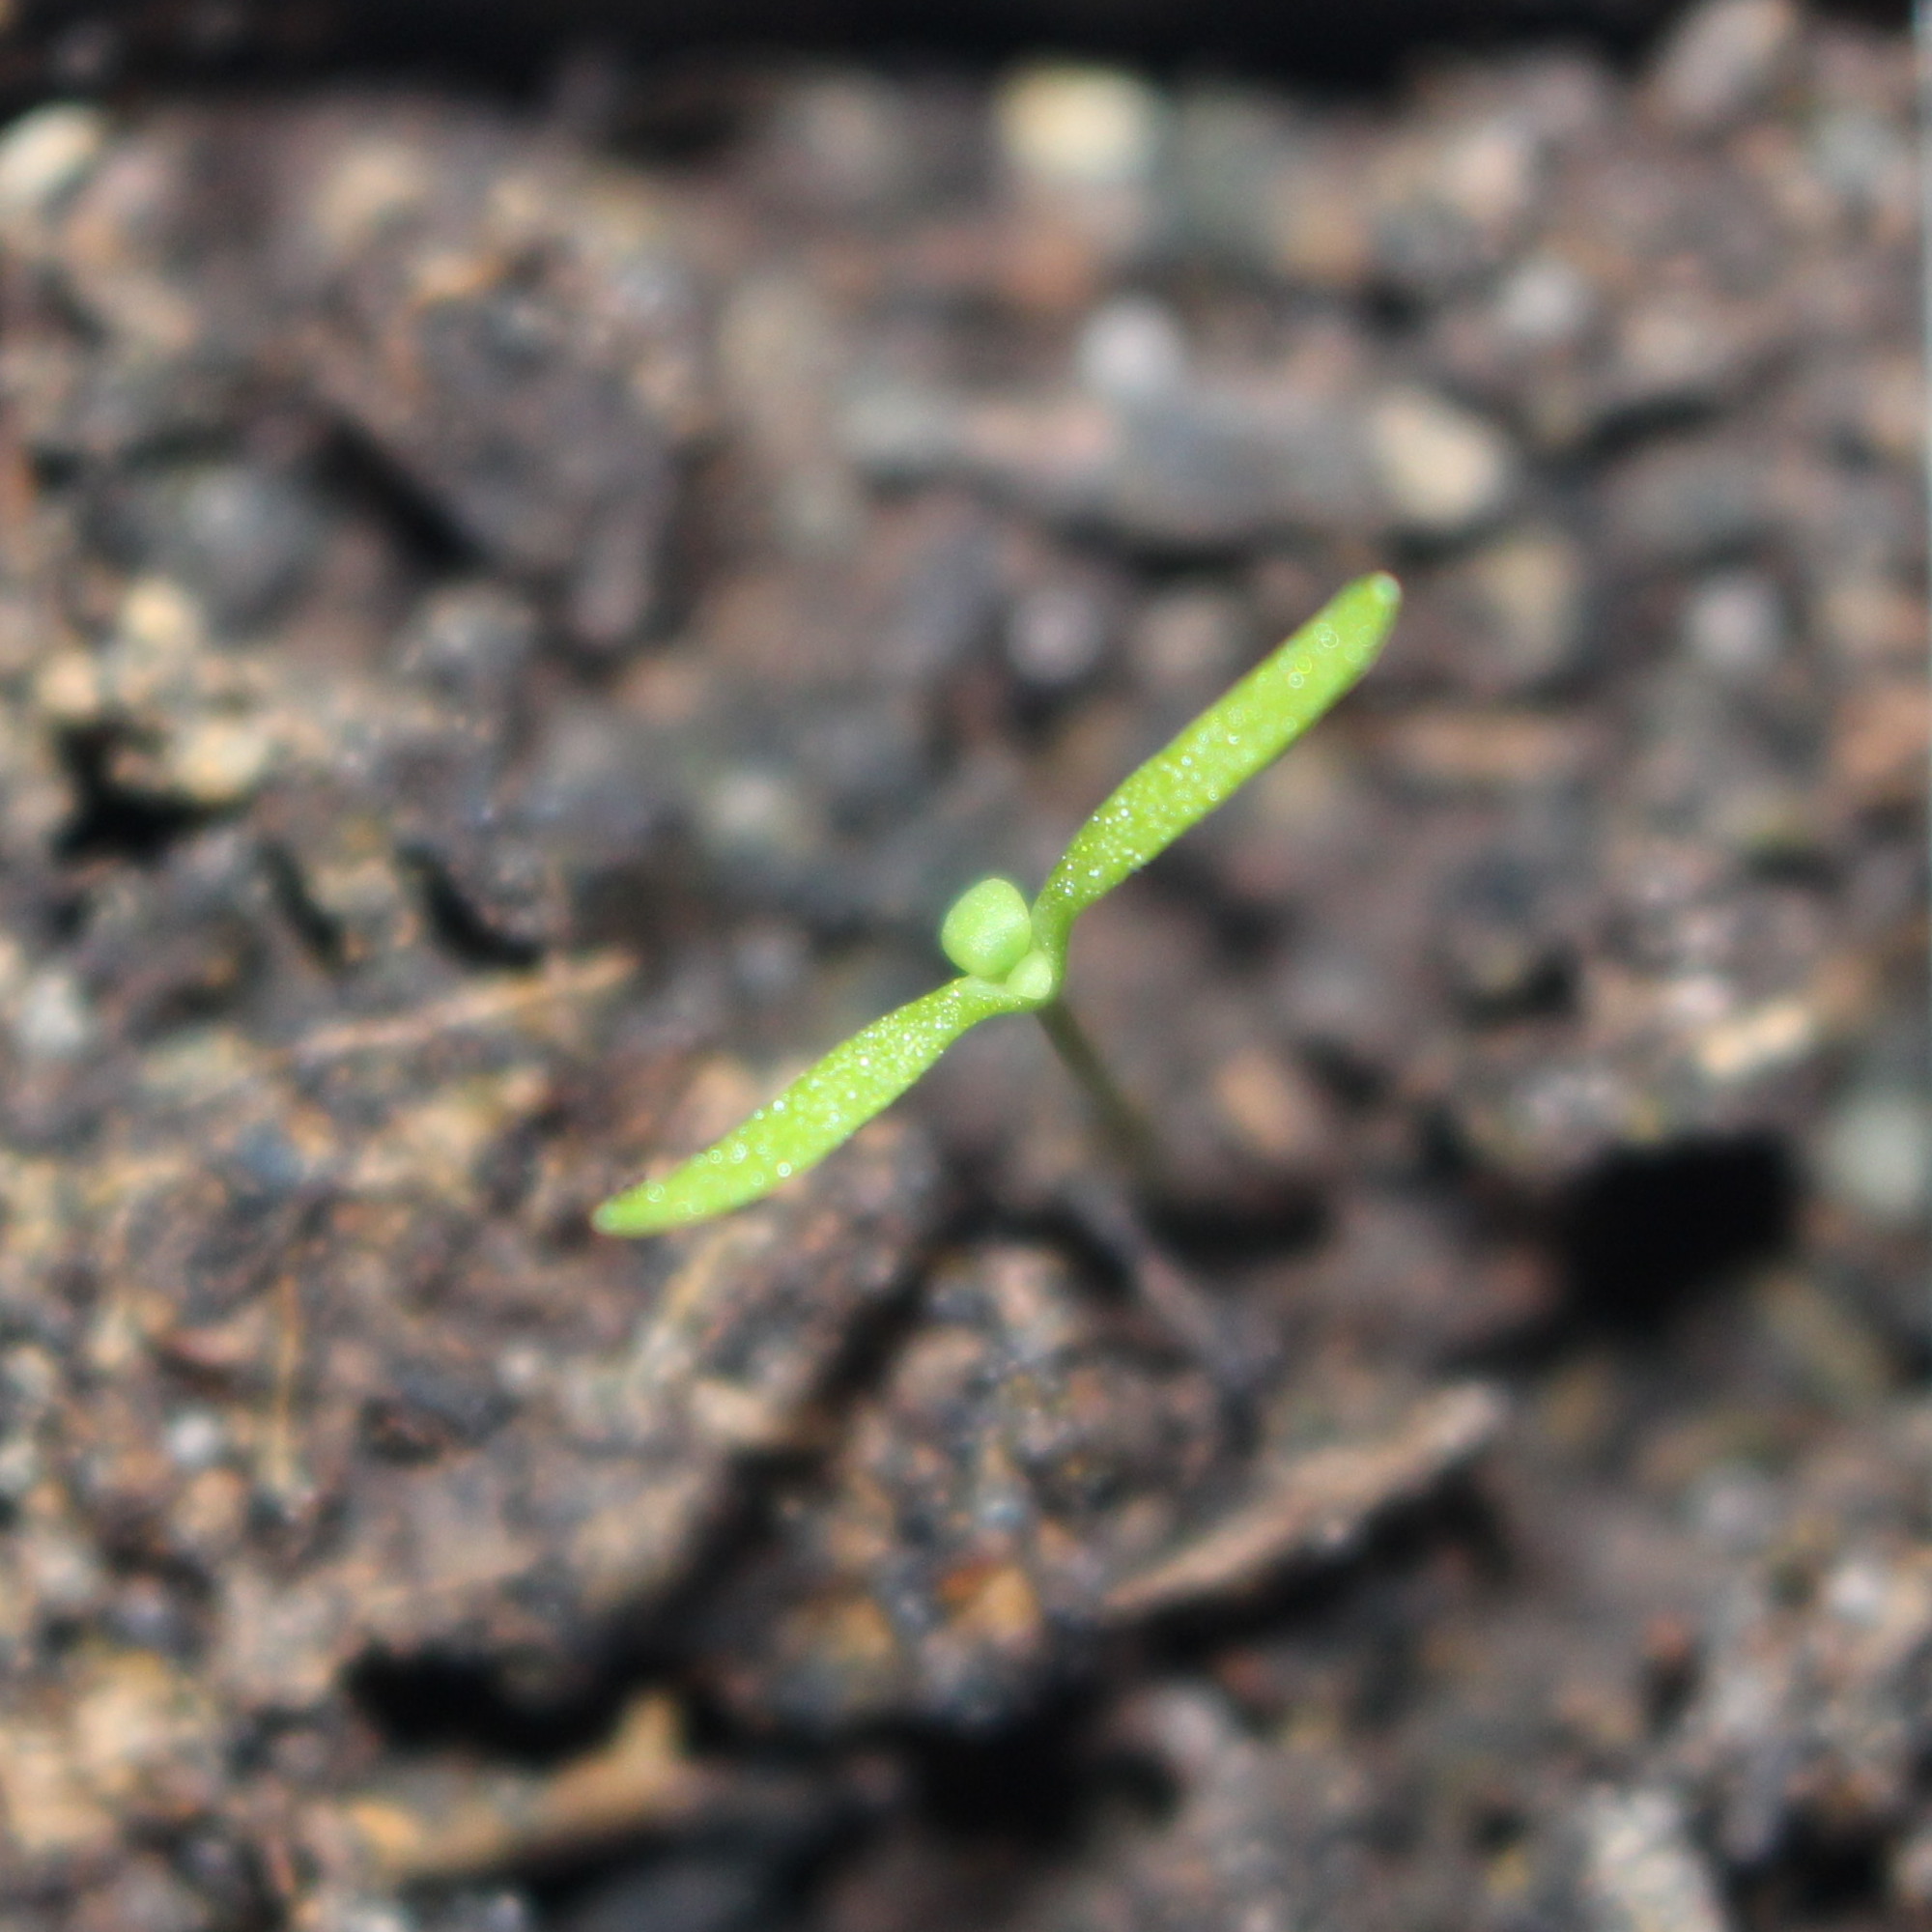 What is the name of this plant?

Papaver rhoeas
